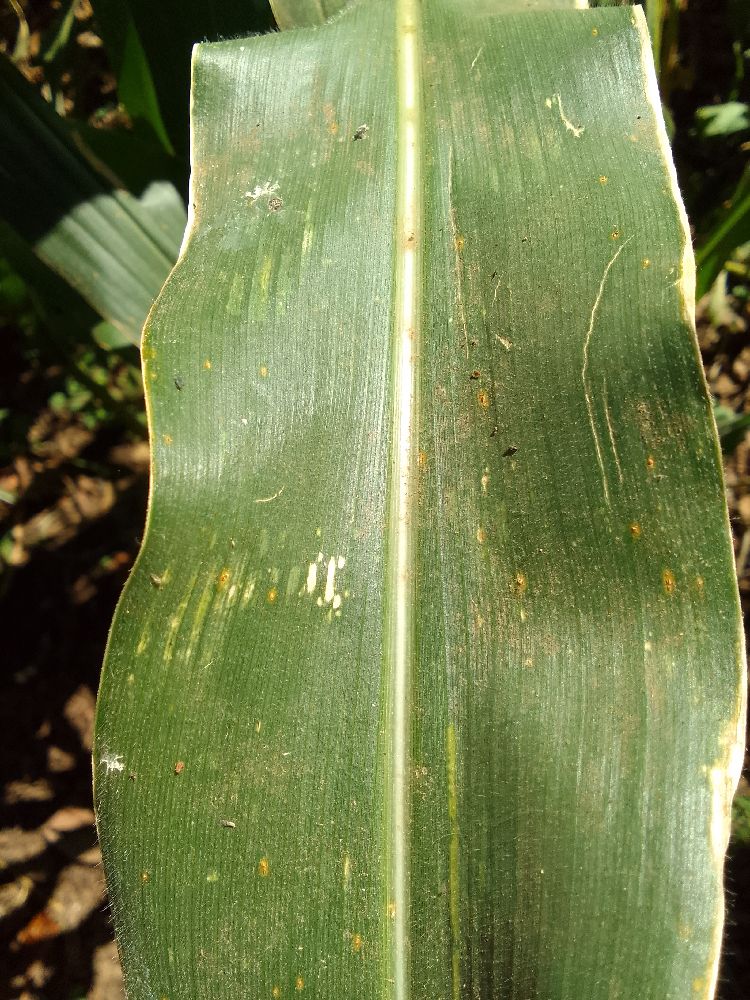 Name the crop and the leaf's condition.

maize, healthy
